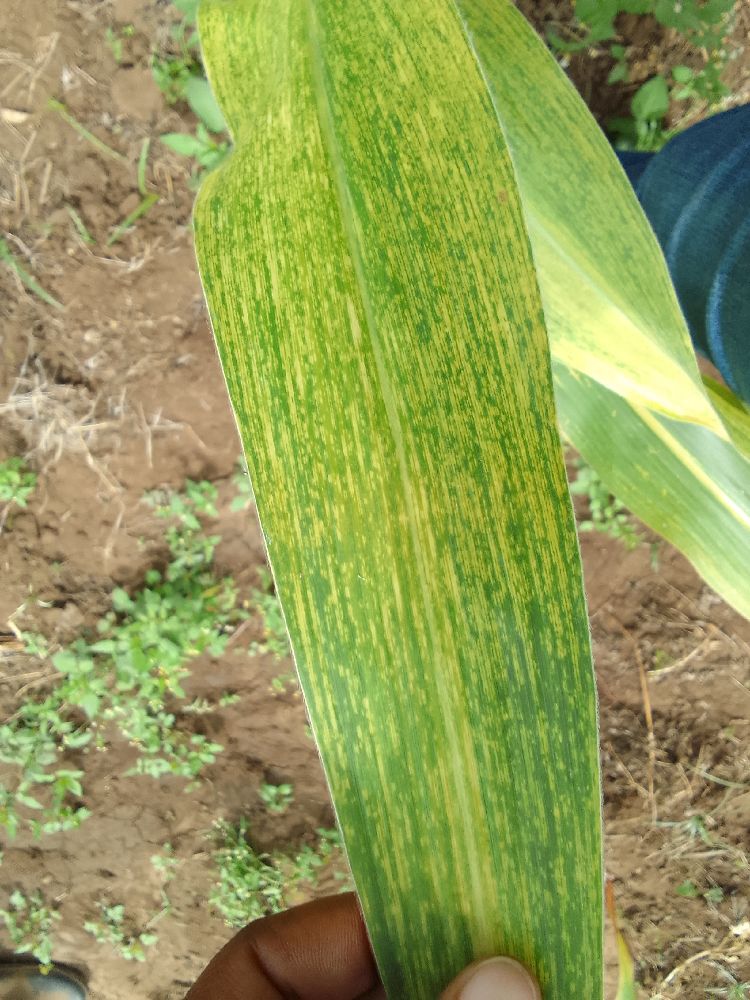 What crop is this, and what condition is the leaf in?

maize, maize lethal necrosis
